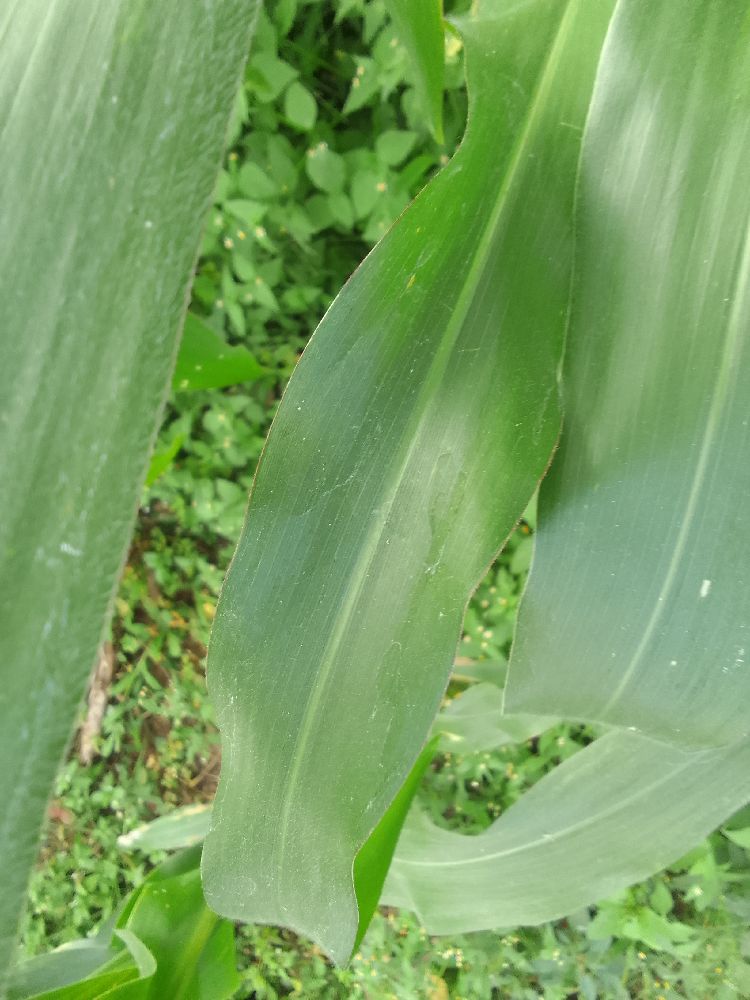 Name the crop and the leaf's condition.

maize, healthy
